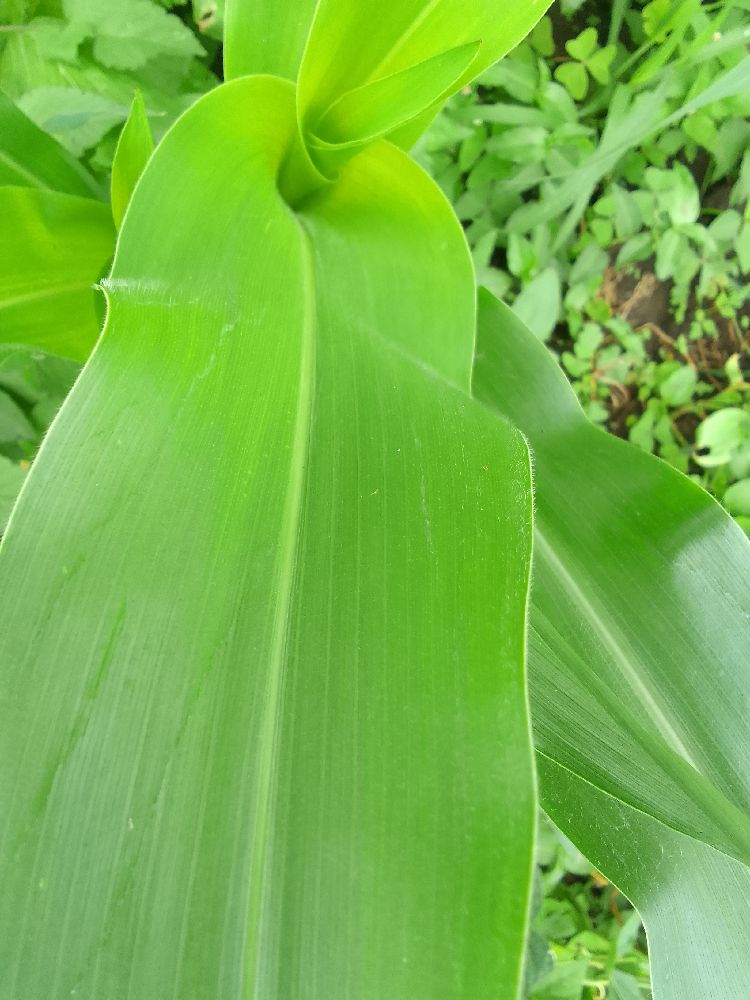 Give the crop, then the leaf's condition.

maize, healthy
